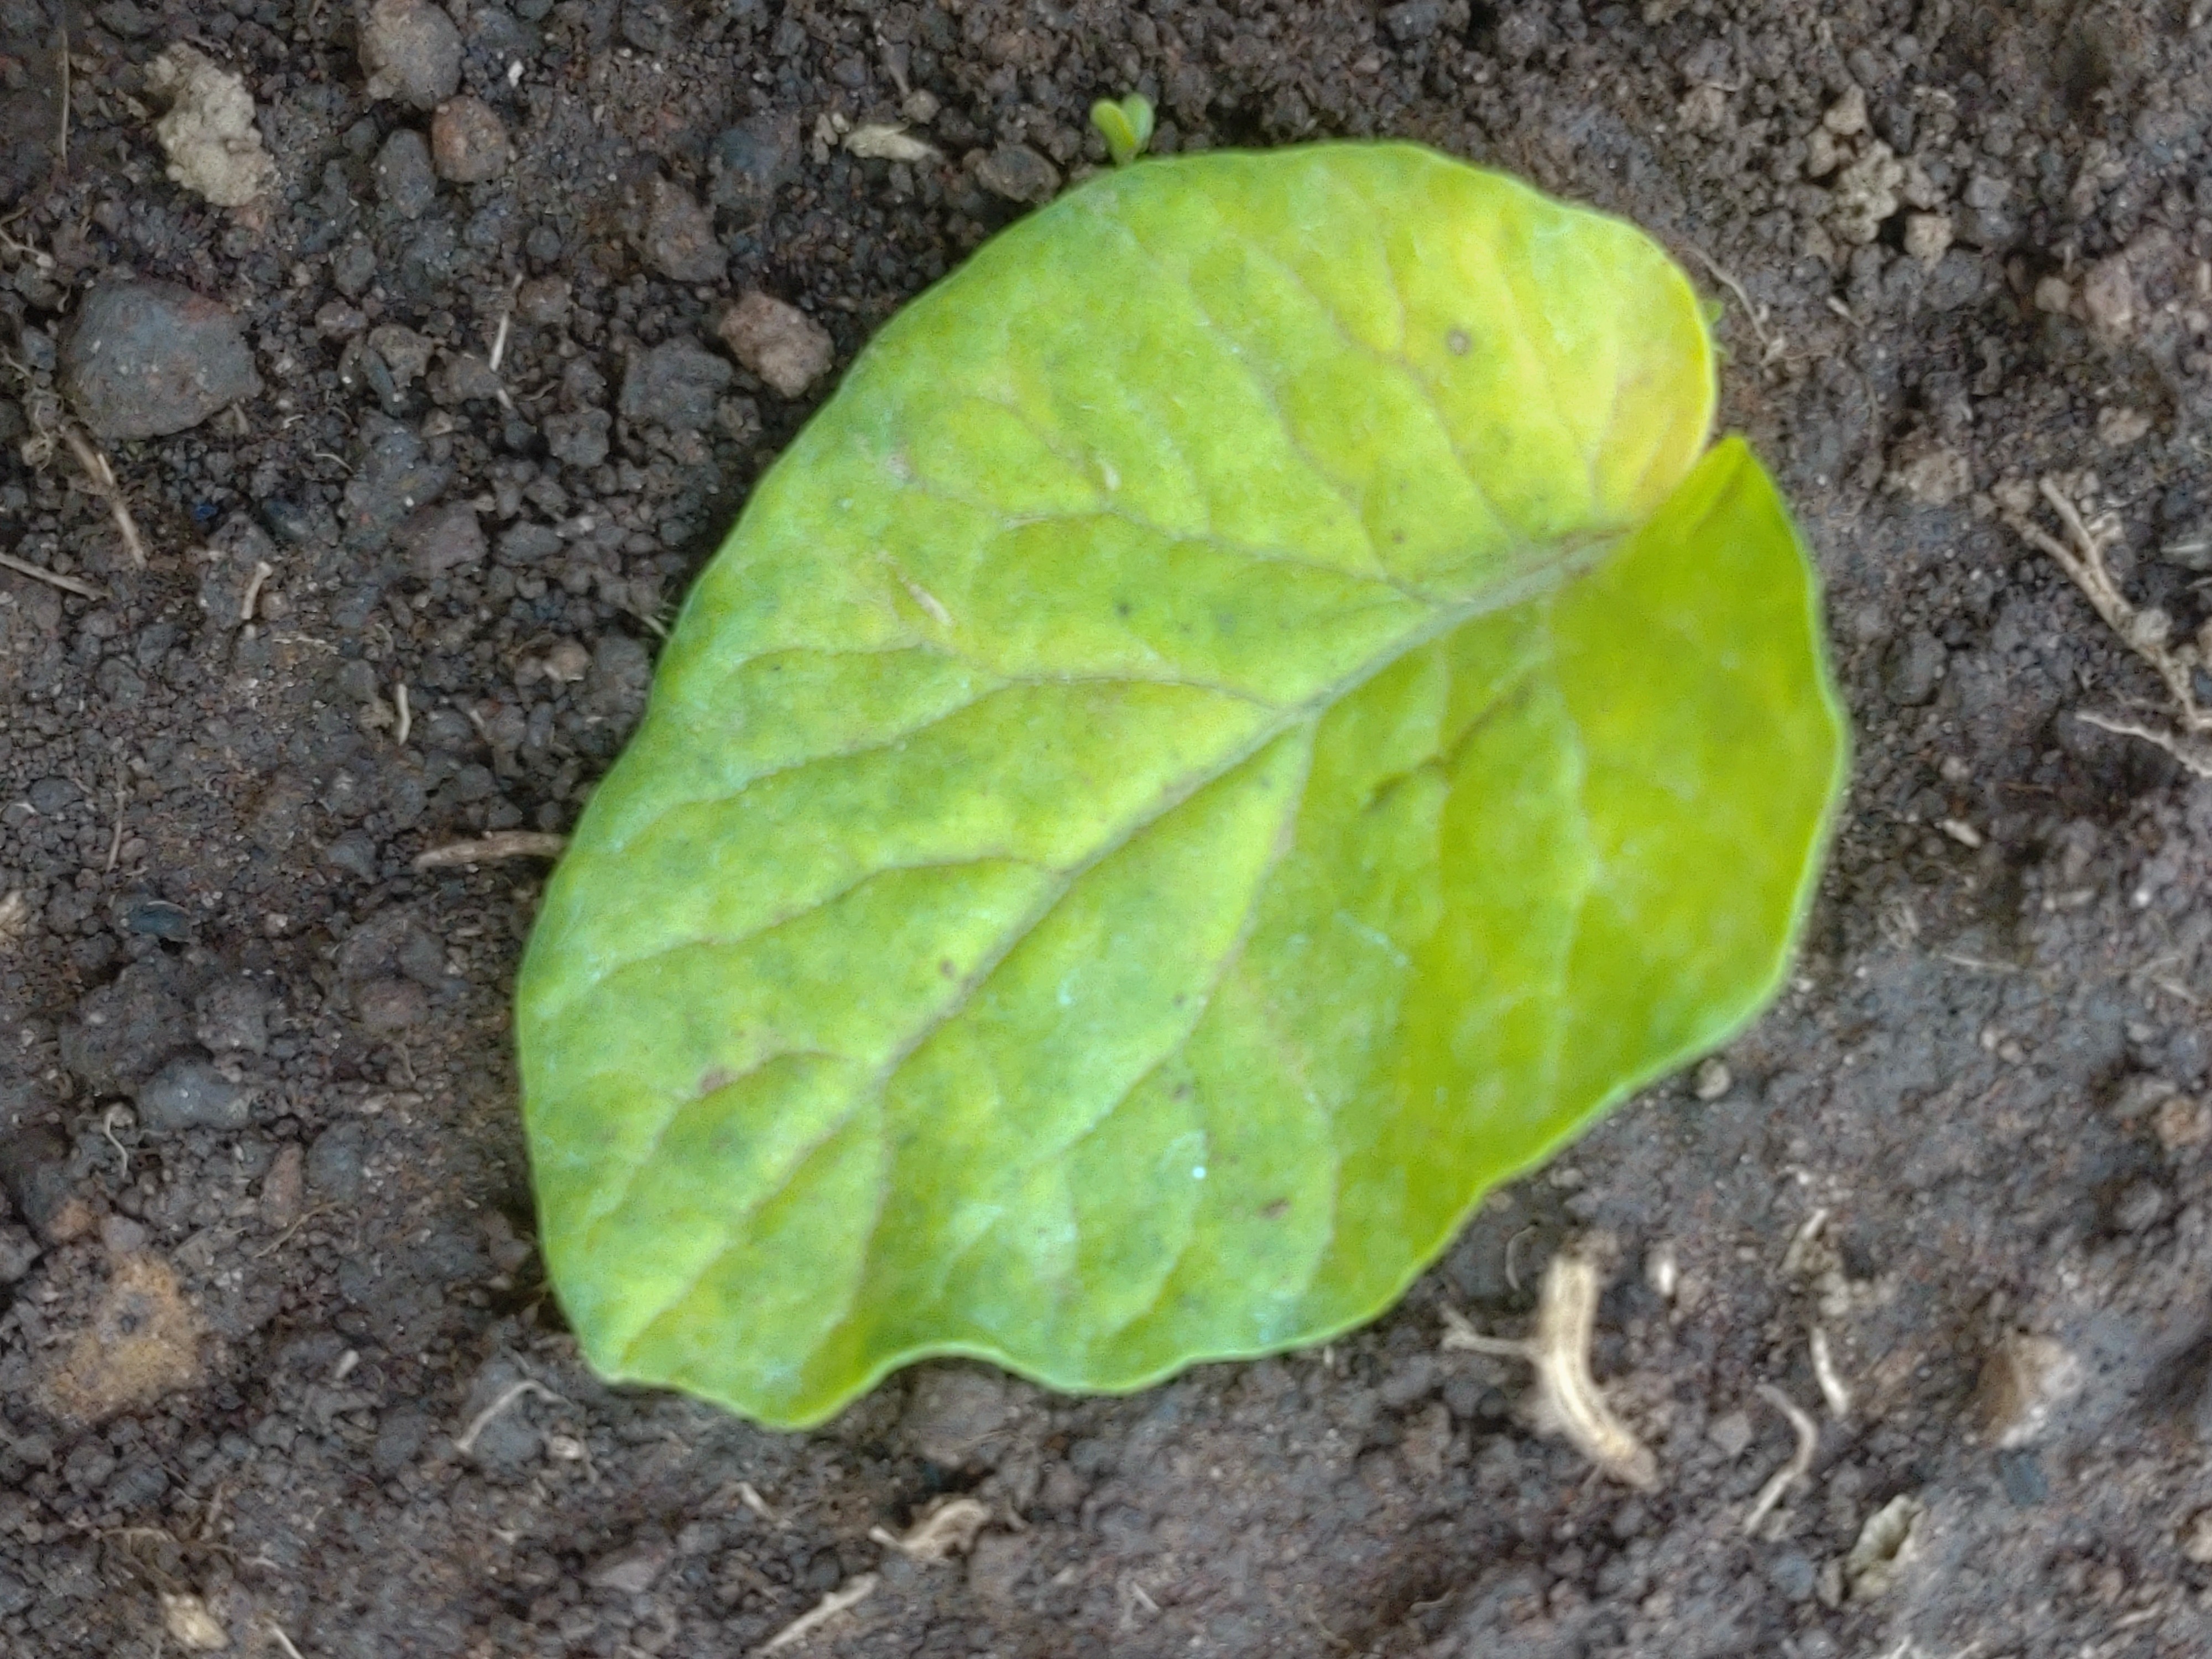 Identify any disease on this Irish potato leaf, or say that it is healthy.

late blight
